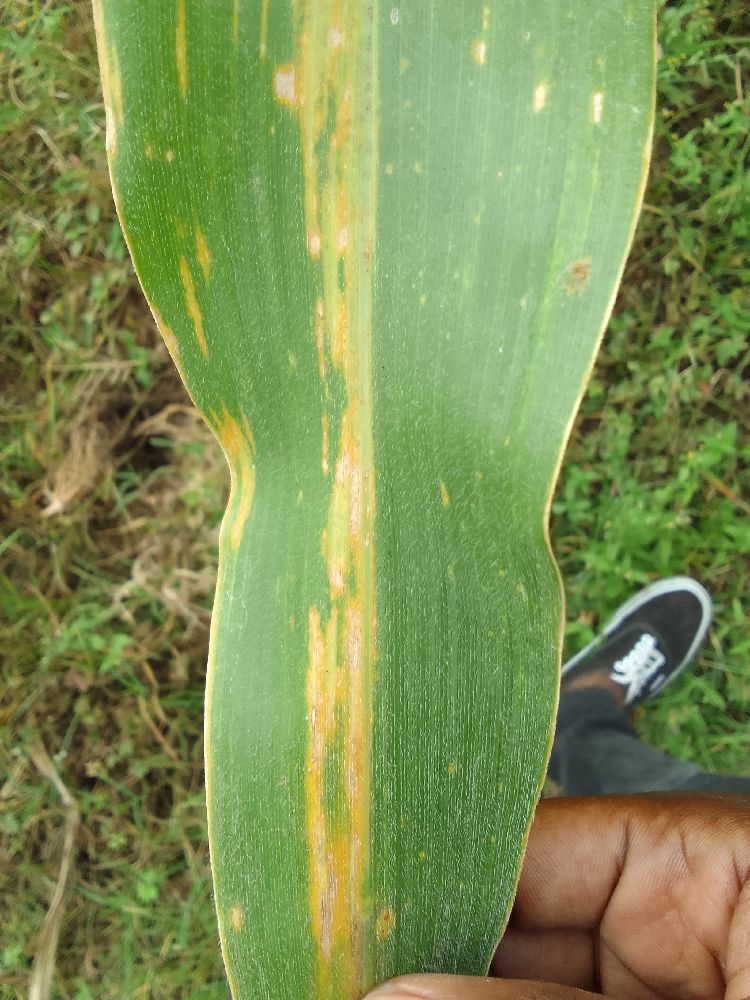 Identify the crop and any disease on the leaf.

maize, maize lethal necrosis
